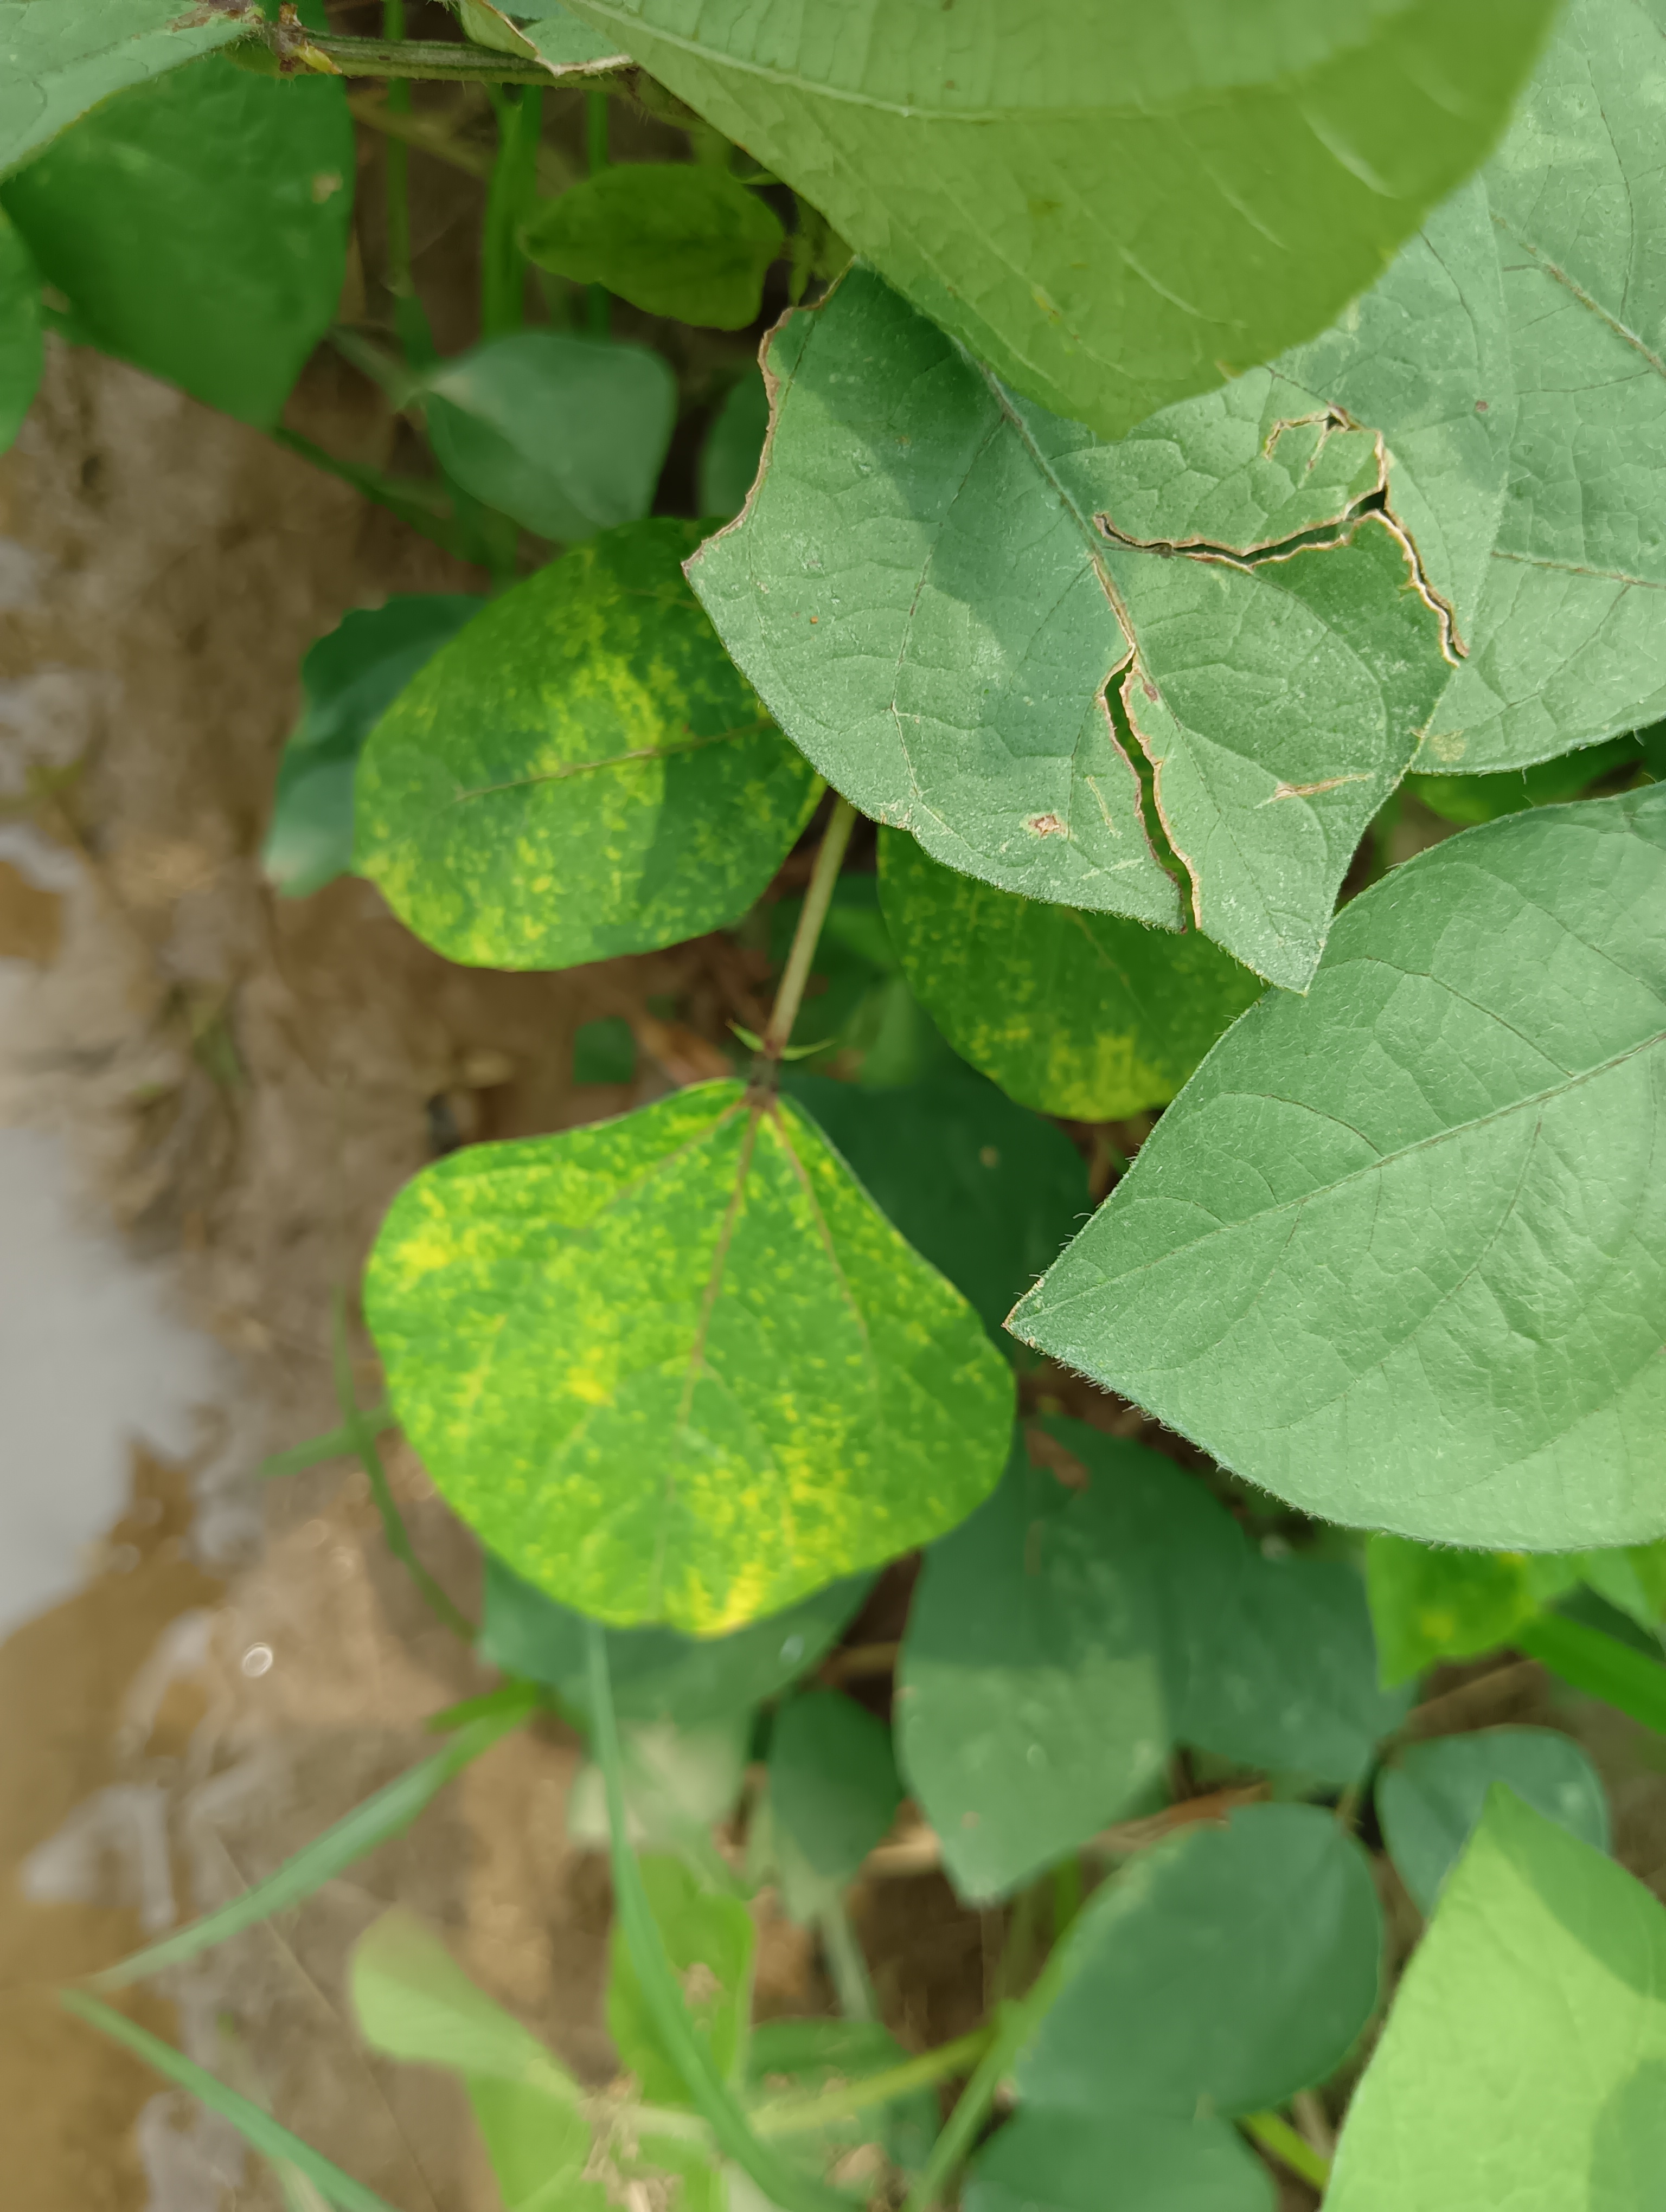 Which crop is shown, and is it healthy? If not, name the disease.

mungbean, yellow mosaic
